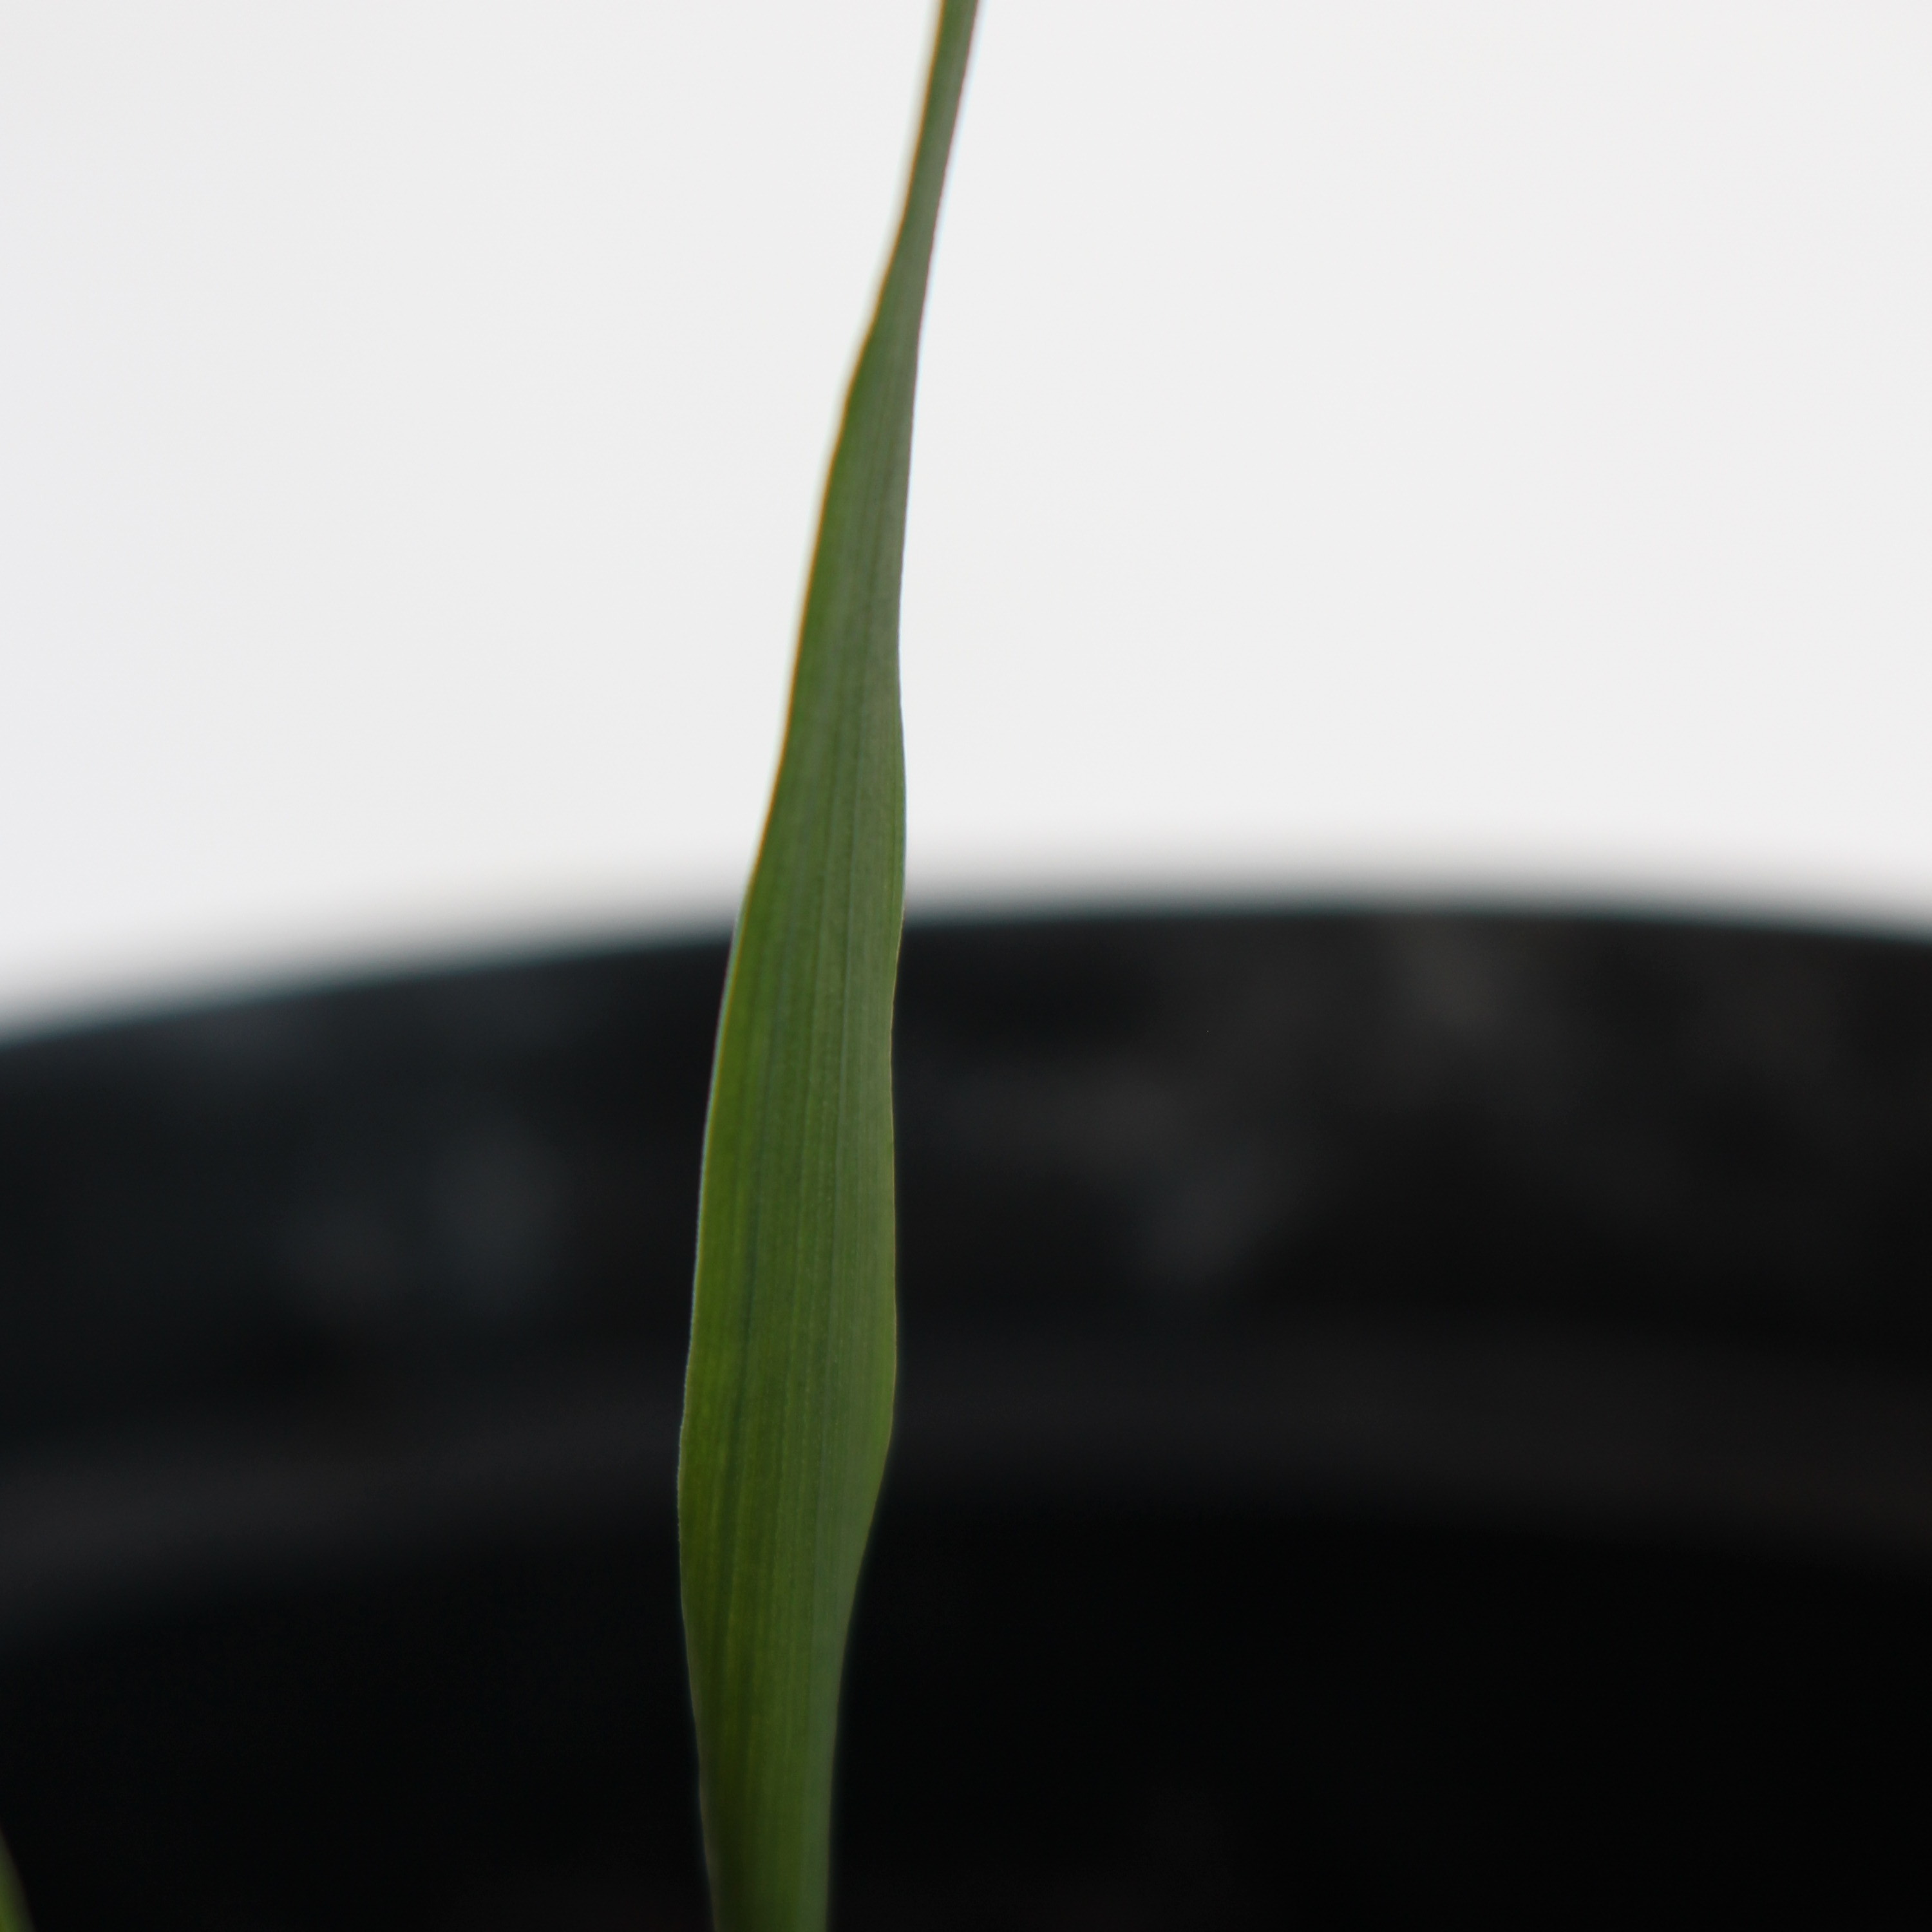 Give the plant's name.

Avena sterilis
